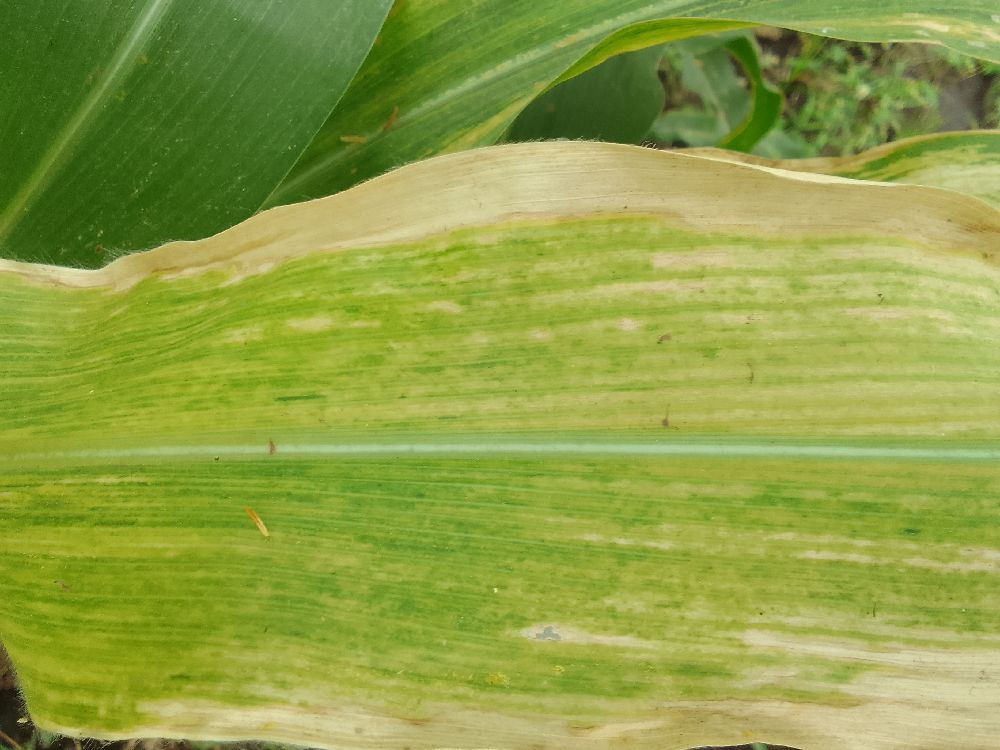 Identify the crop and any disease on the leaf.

maize, maize lethal necrosis
